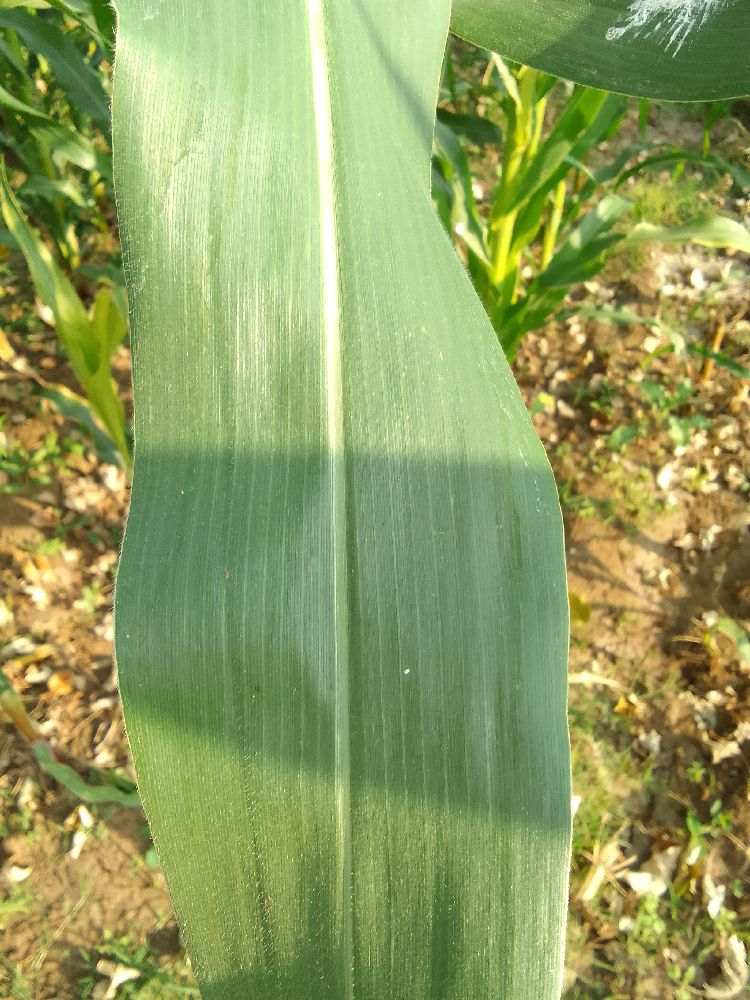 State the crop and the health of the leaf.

maize, healthy
